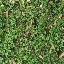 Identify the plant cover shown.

unstructured weed
